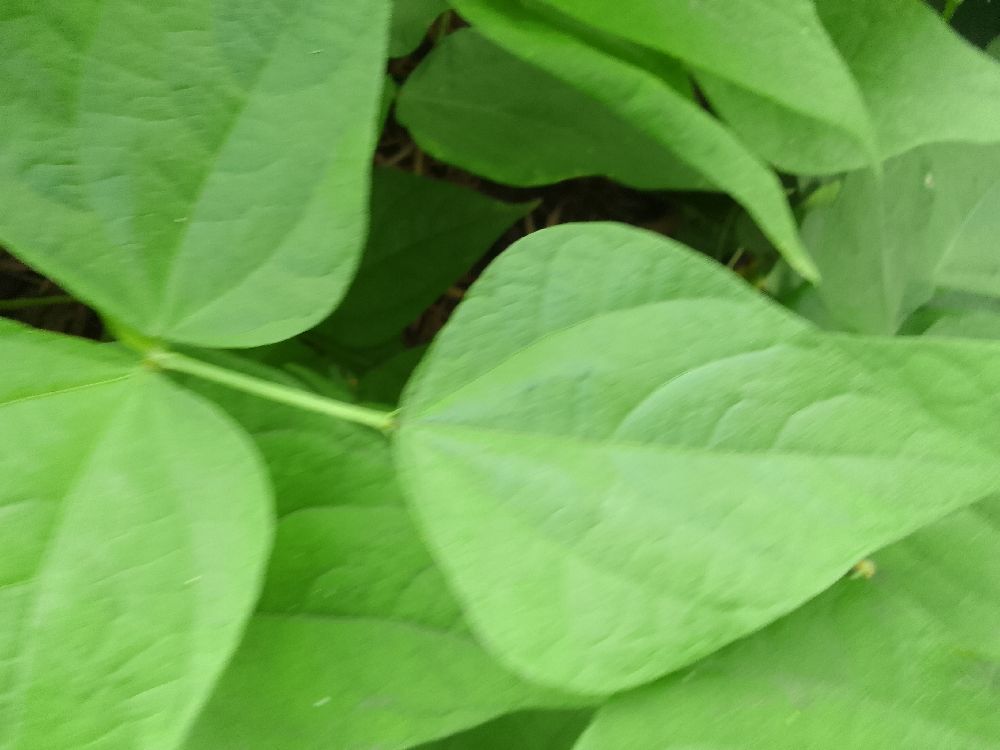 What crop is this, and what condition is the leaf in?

common bean, healthy
